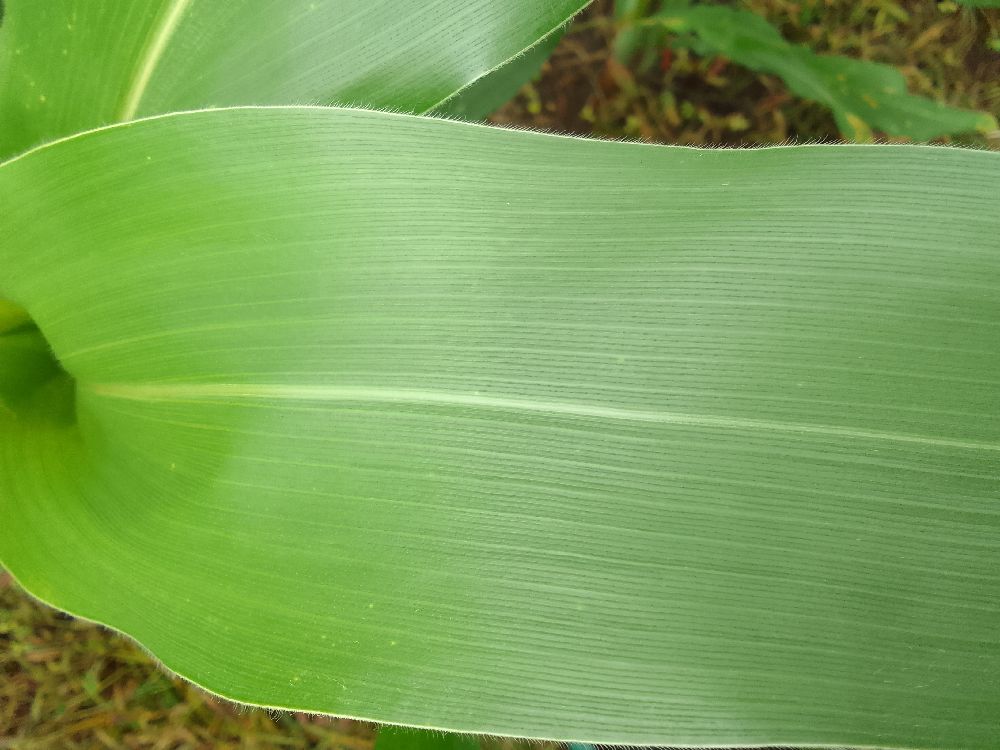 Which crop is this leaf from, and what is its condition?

maize, healthy
